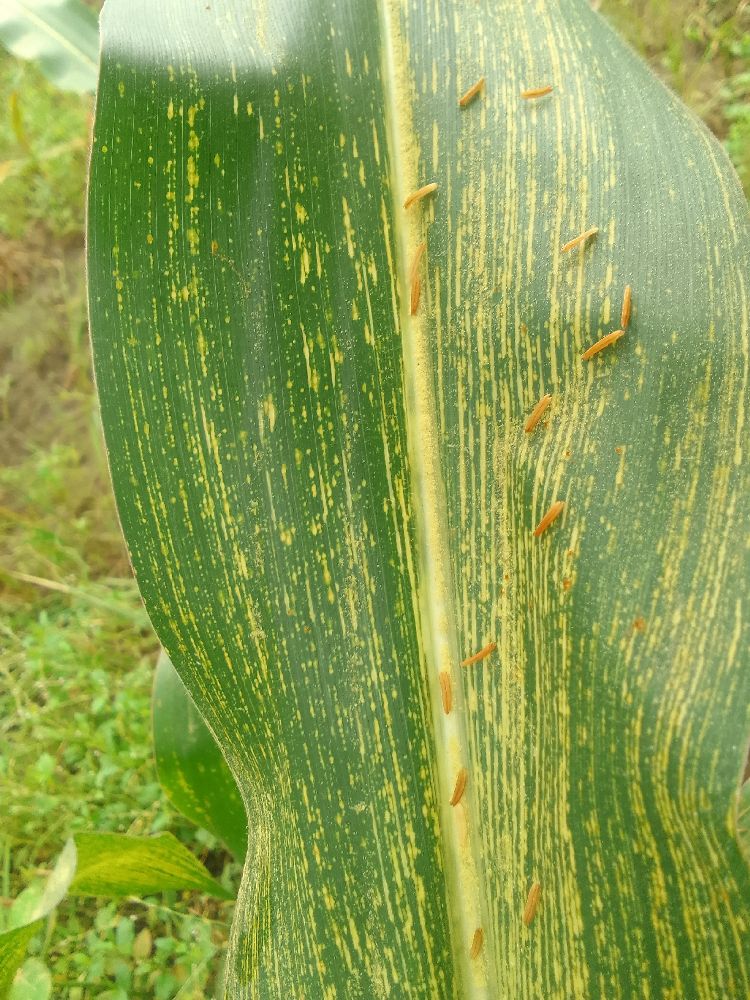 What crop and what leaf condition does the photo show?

maize, maize streak virus
